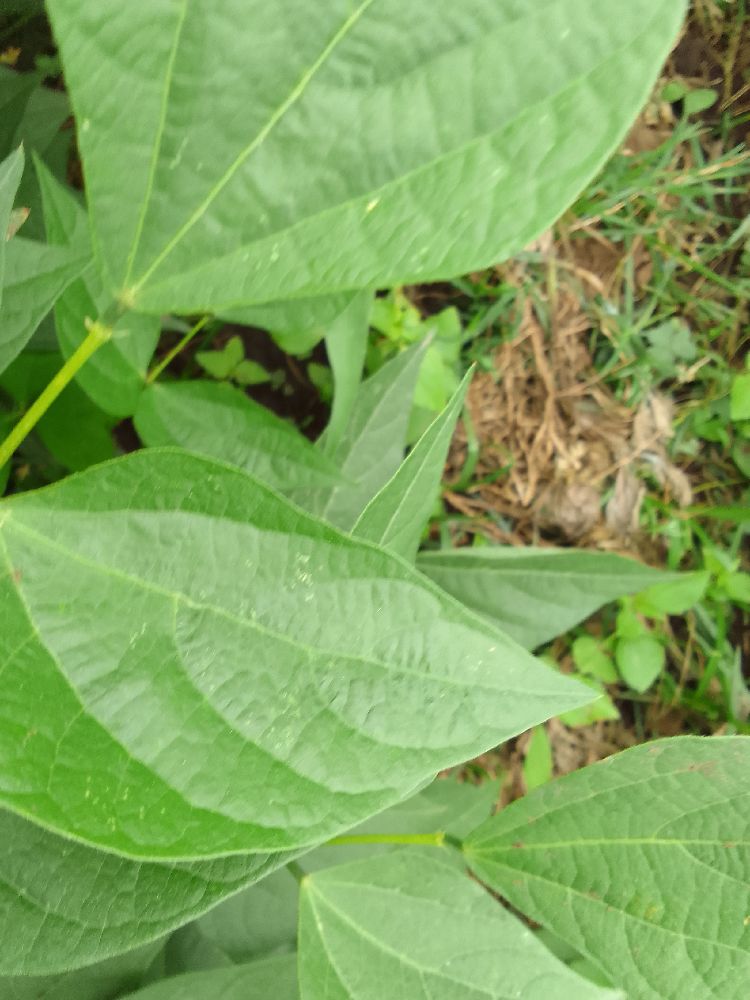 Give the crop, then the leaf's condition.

common bean, healthy
